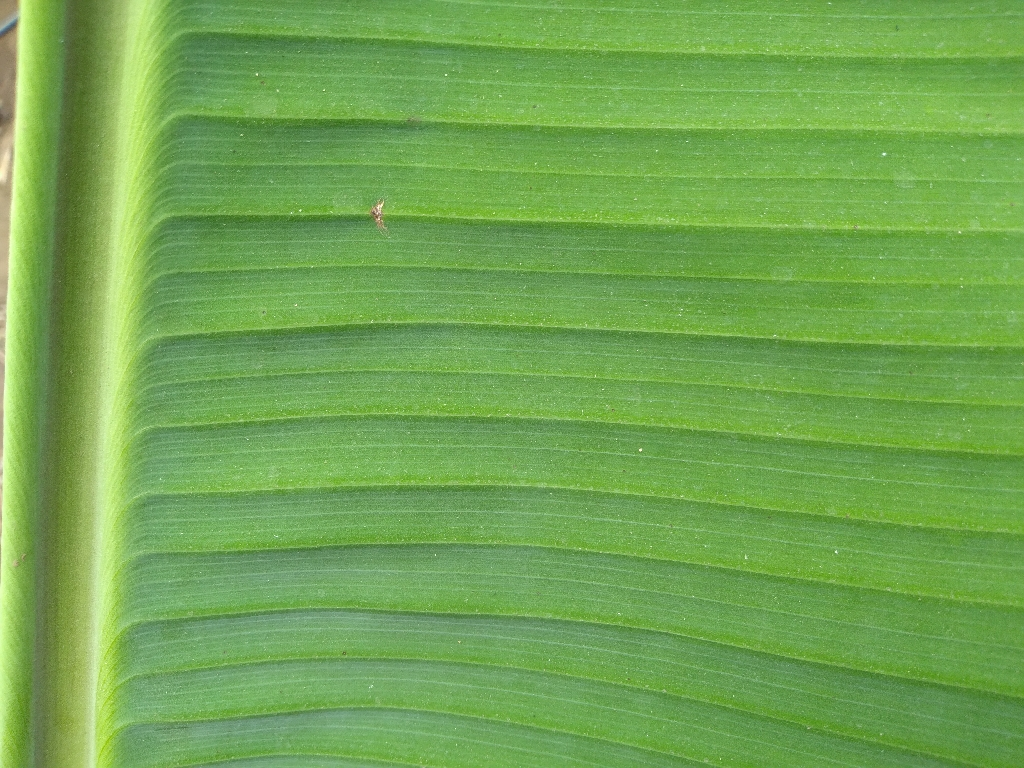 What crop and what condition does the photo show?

banana, healthy
